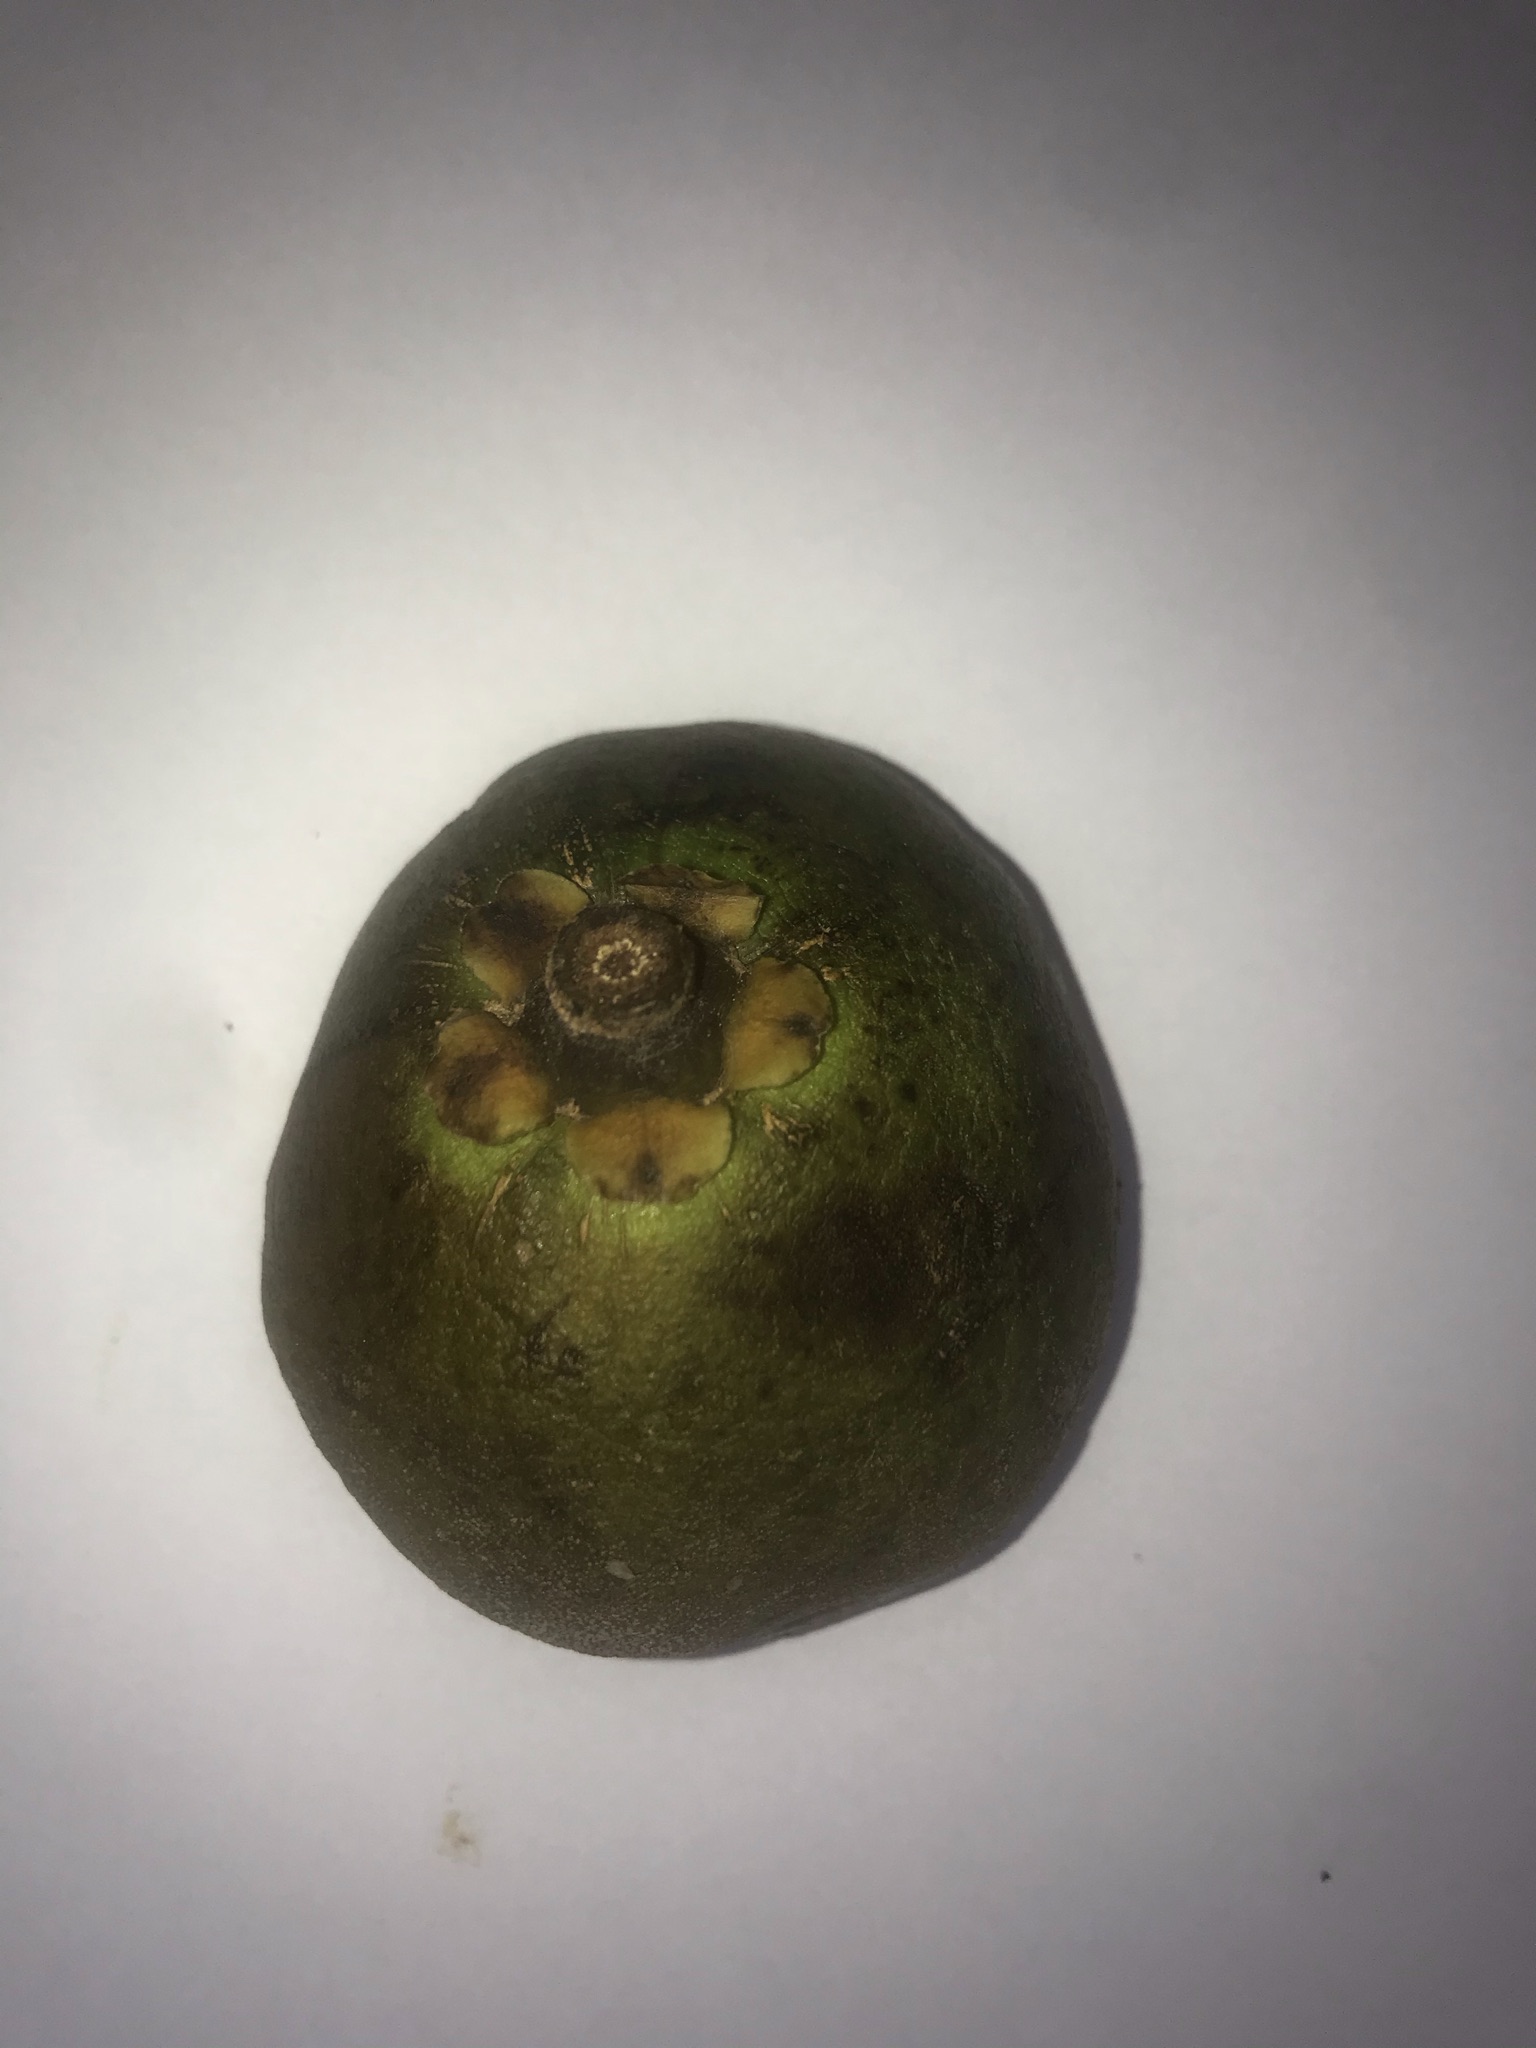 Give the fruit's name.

pequi
